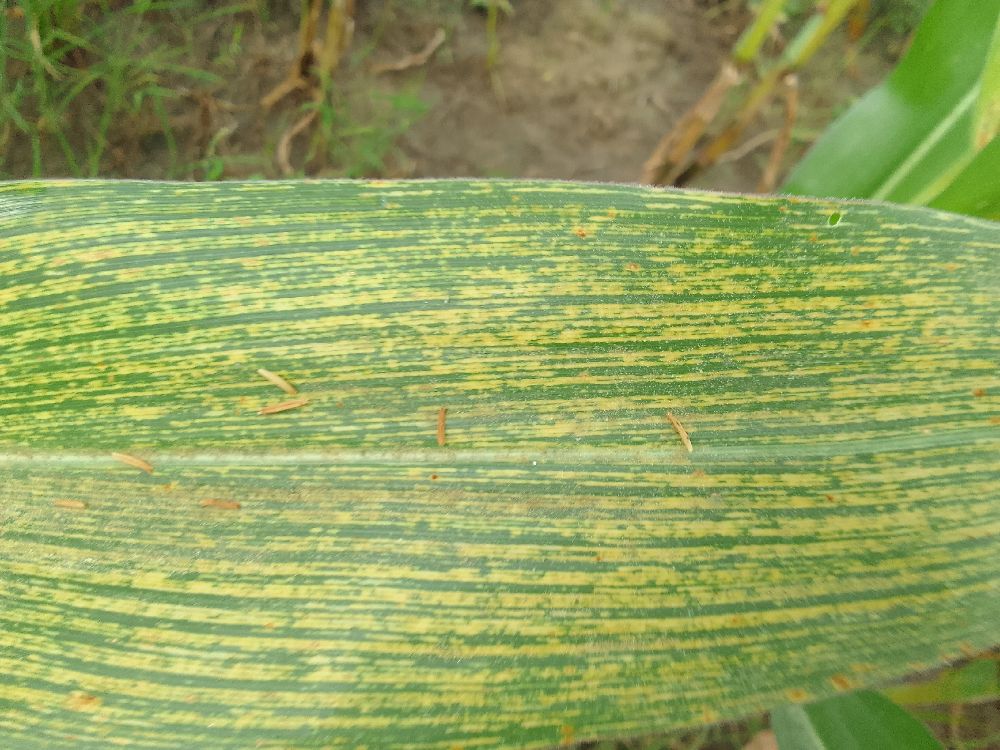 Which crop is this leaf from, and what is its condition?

maize, maize streak virus
